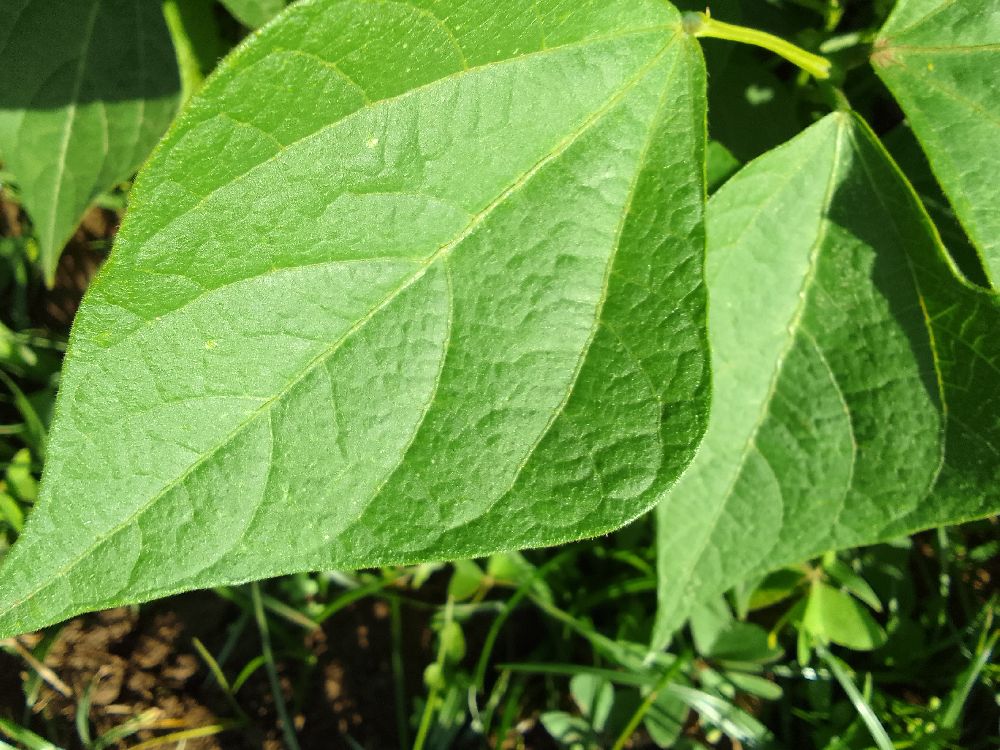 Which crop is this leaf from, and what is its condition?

common bean, healthy
